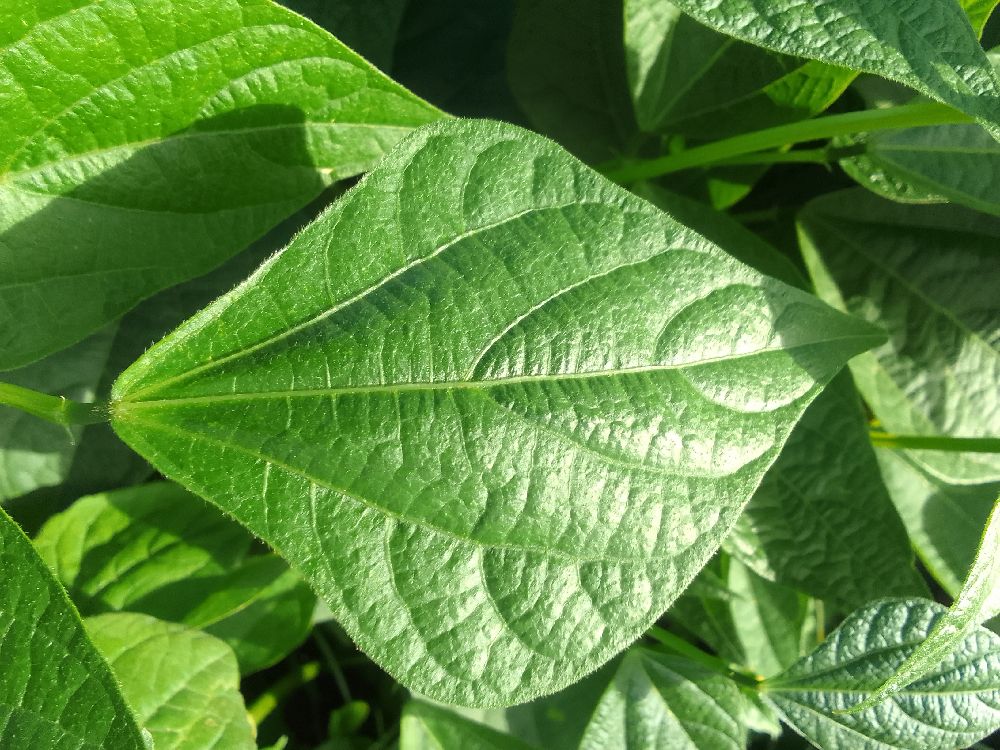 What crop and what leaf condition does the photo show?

common bean, healthy
